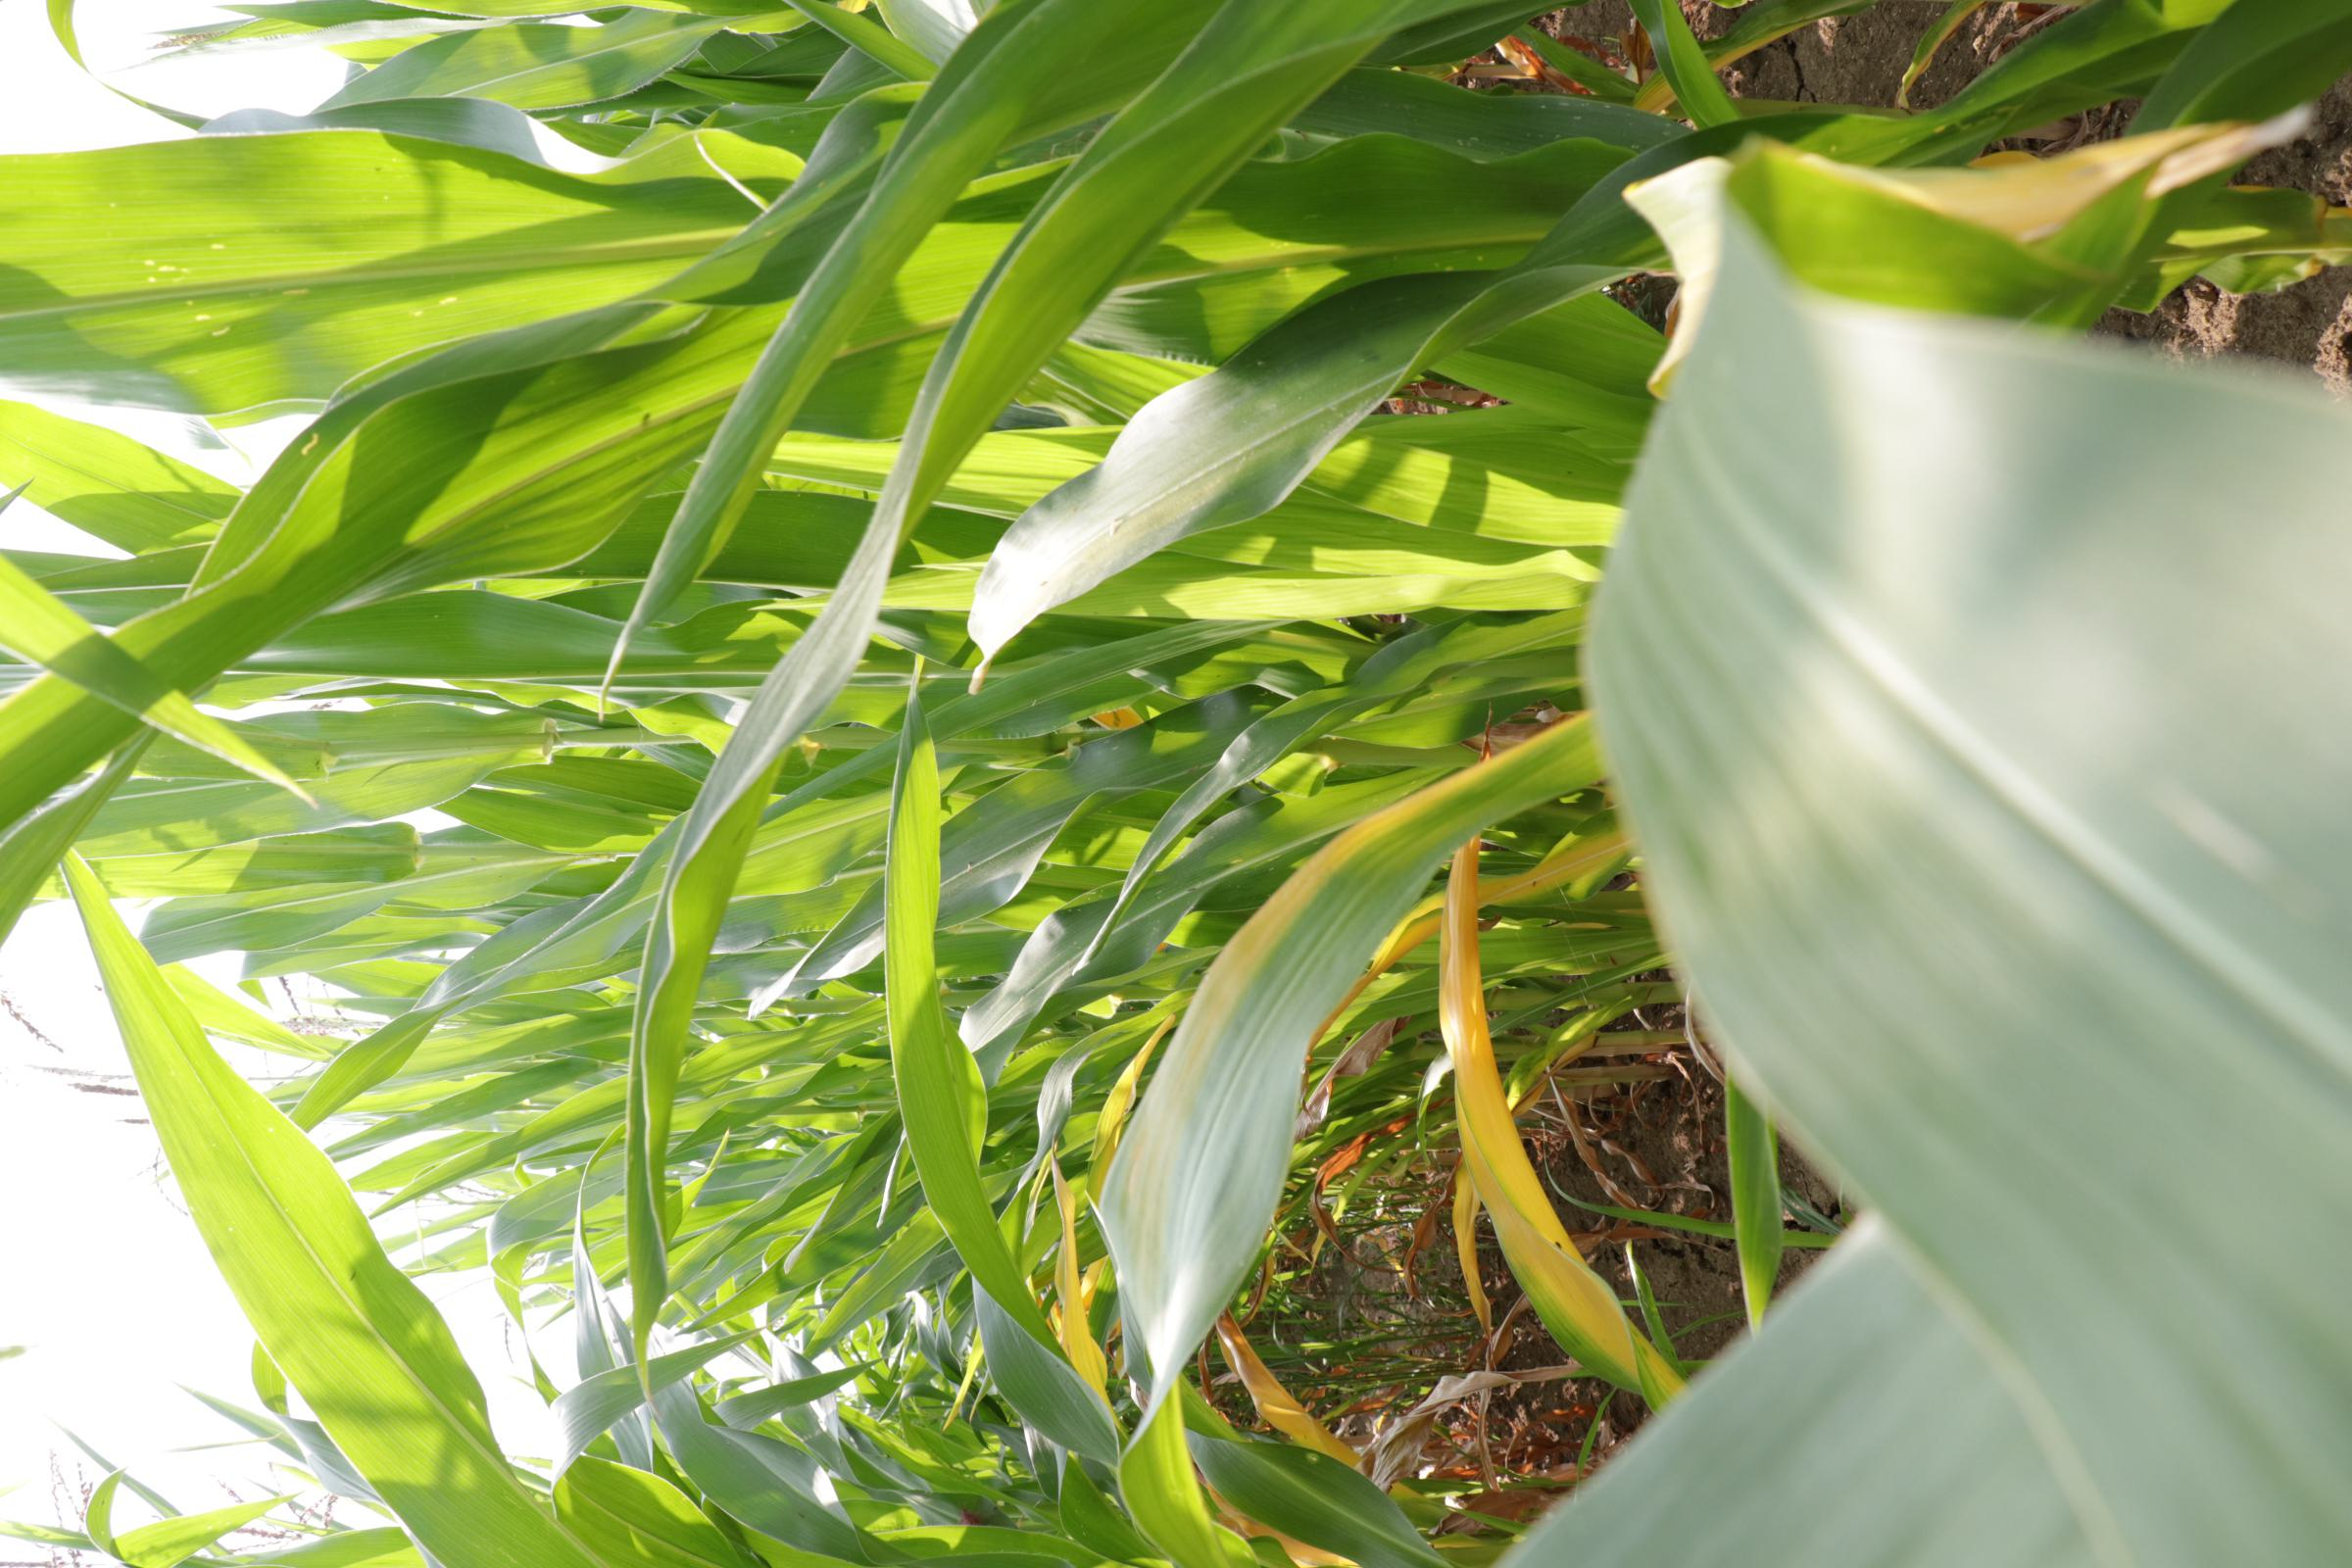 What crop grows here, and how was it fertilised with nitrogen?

maize, reduced nitrogen fertilisation
